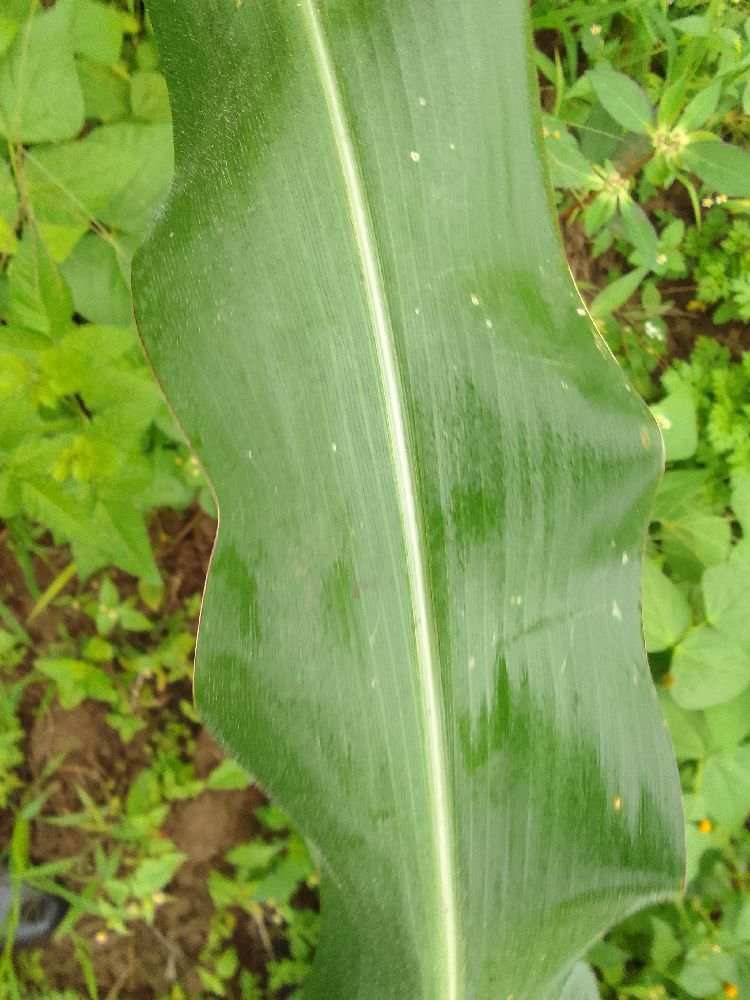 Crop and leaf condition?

maize, healthy
